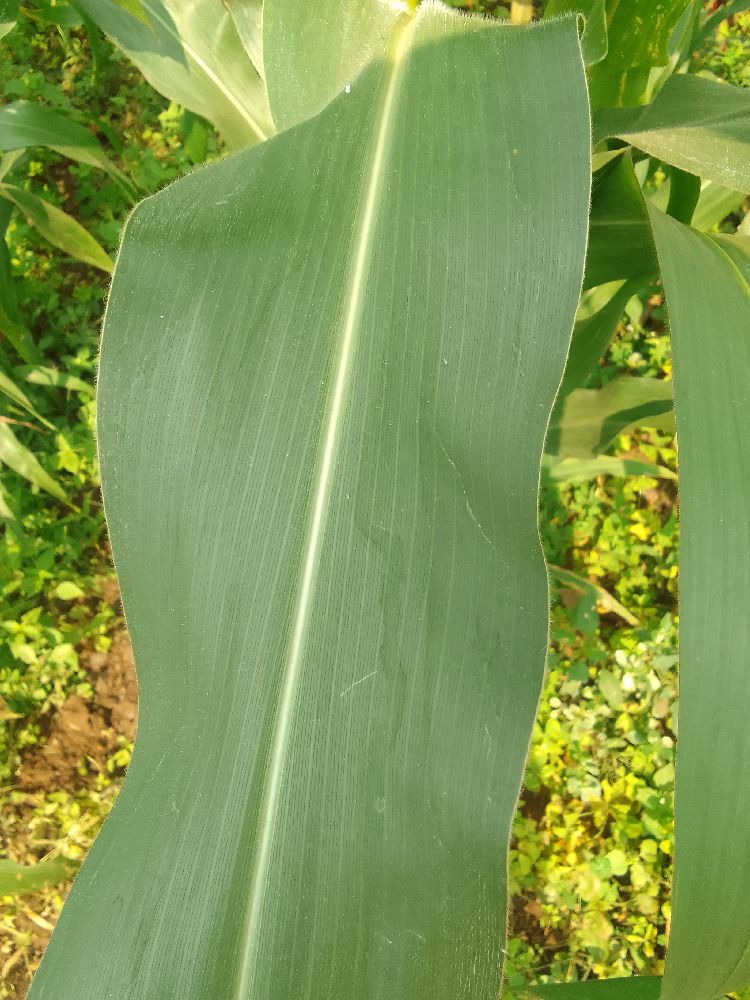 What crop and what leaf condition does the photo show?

maize, healthy
